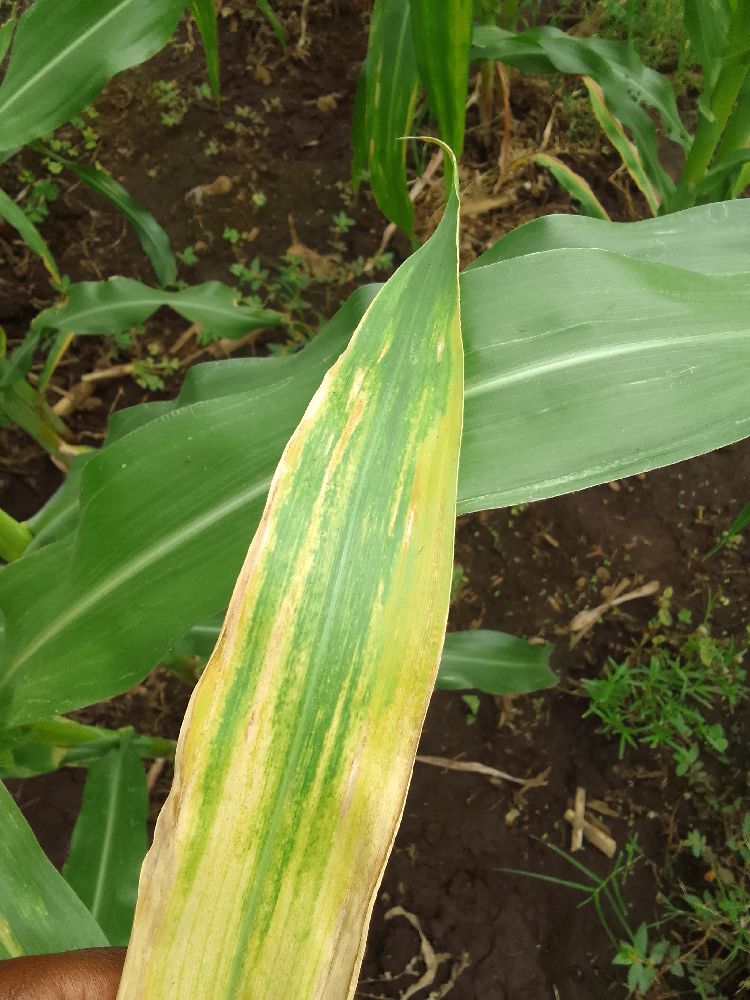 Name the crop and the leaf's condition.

maize, maize lethal necrosis
